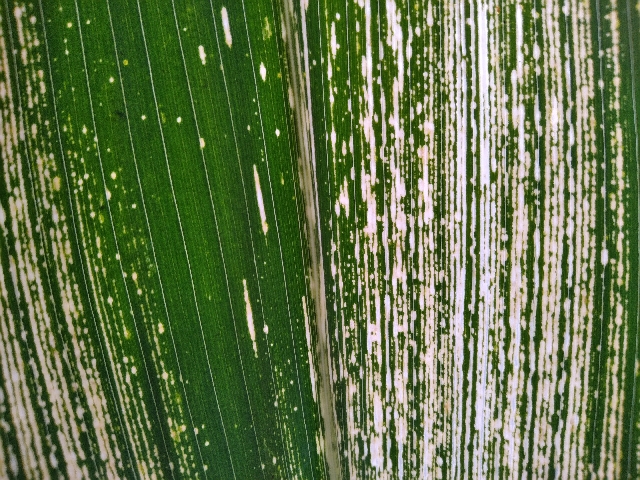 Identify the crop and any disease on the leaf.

maize, maize streak virus
